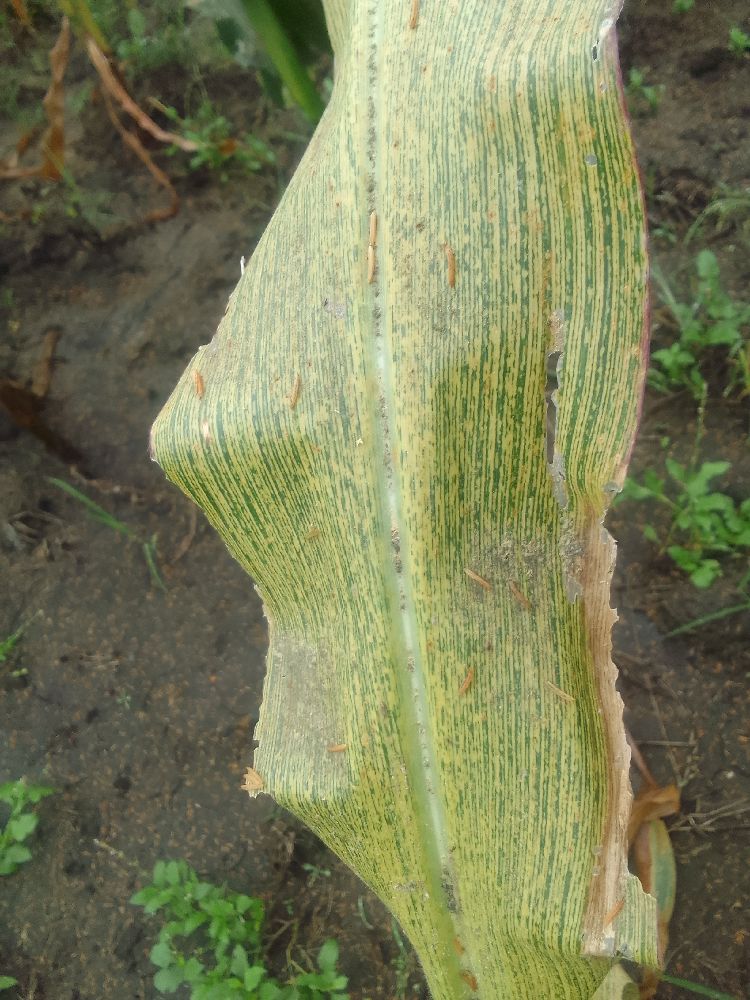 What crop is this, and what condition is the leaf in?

maize, maize streak virus
